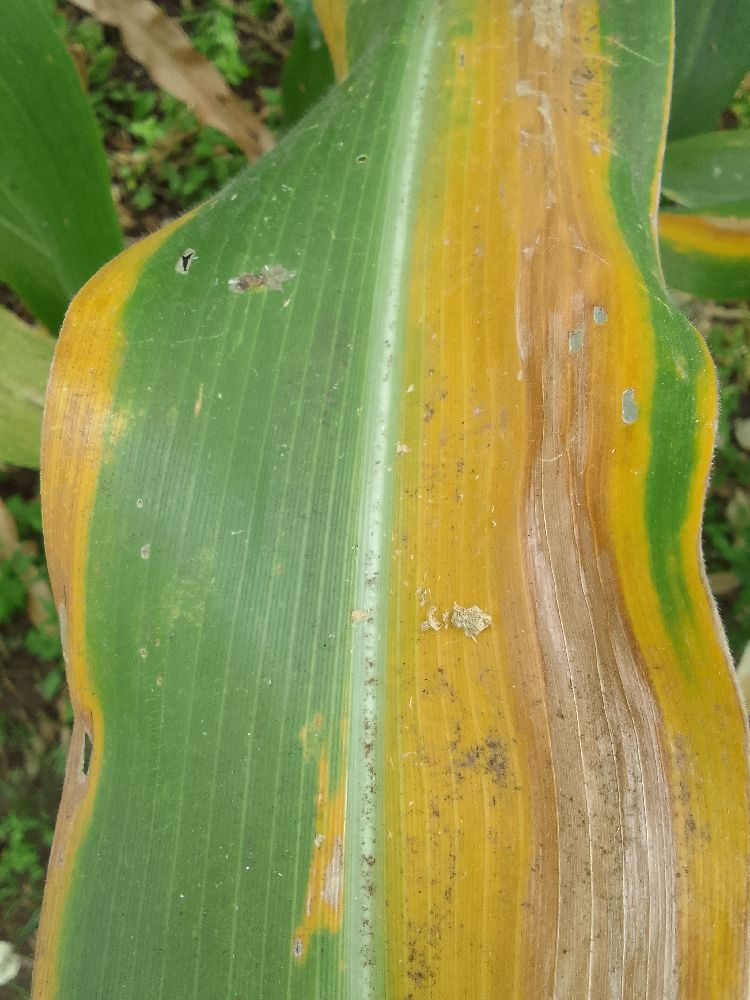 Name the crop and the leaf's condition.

maize, maize lethal necrosis
